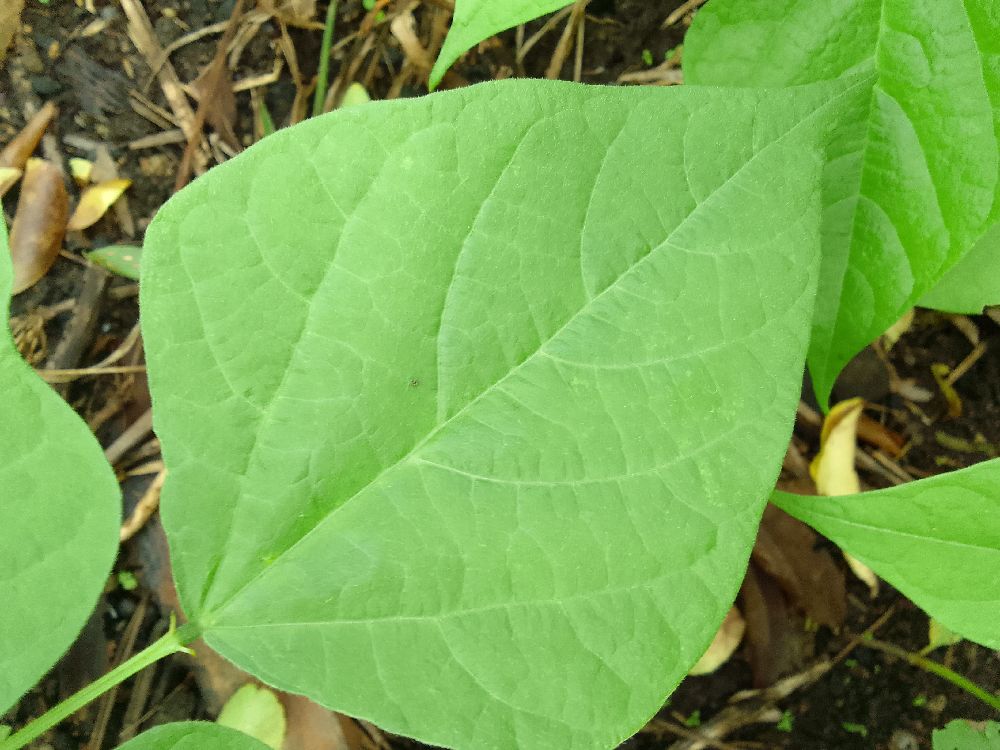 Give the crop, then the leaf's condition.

common bean, healthy
